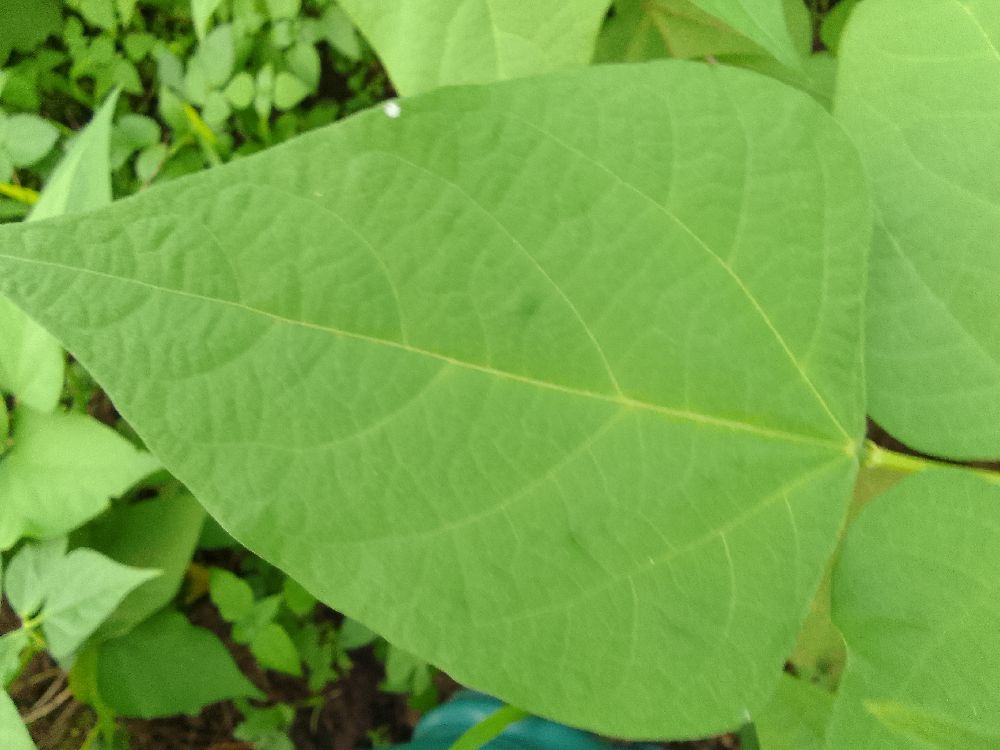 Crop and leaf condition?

common bean, healthy
